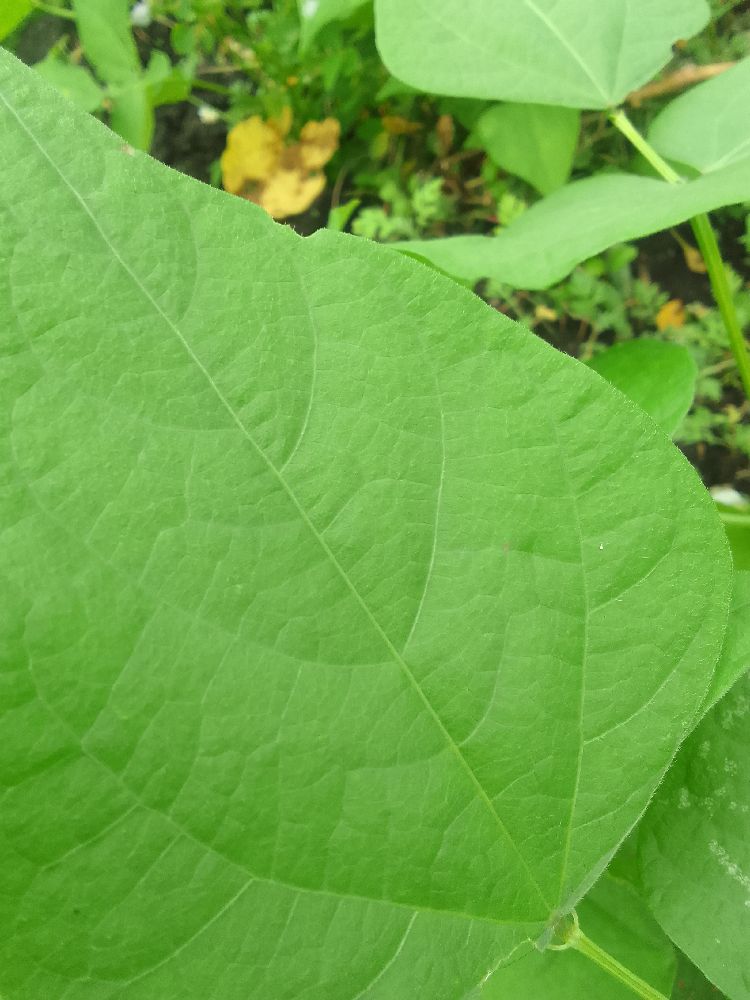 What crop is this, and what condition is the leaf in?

common bean, healthy
